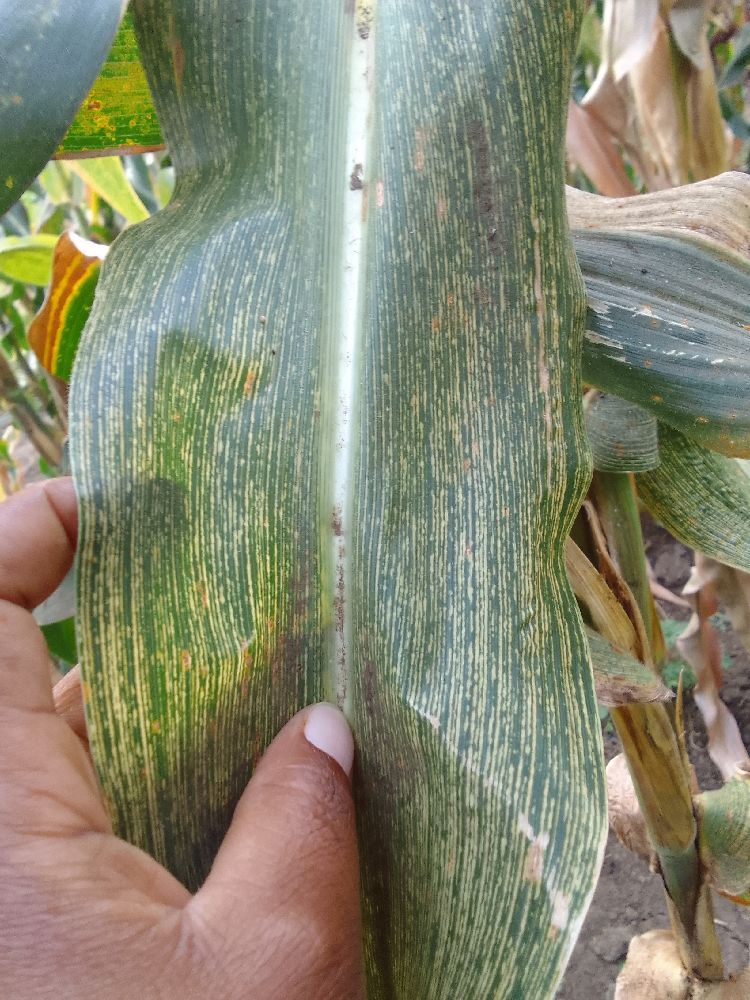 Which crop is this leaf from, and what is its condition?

maize, maize streak virus
